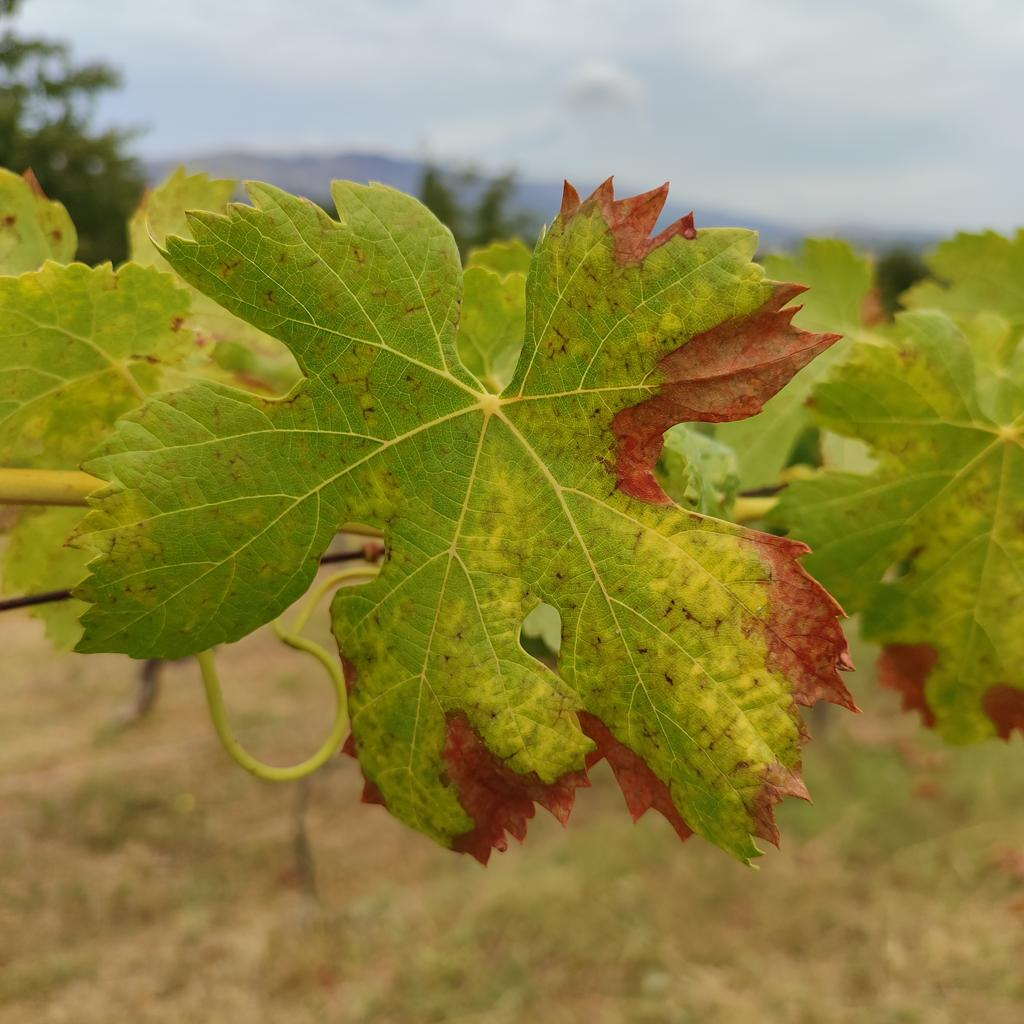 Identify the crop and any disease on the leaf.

grapevine, esca complex
